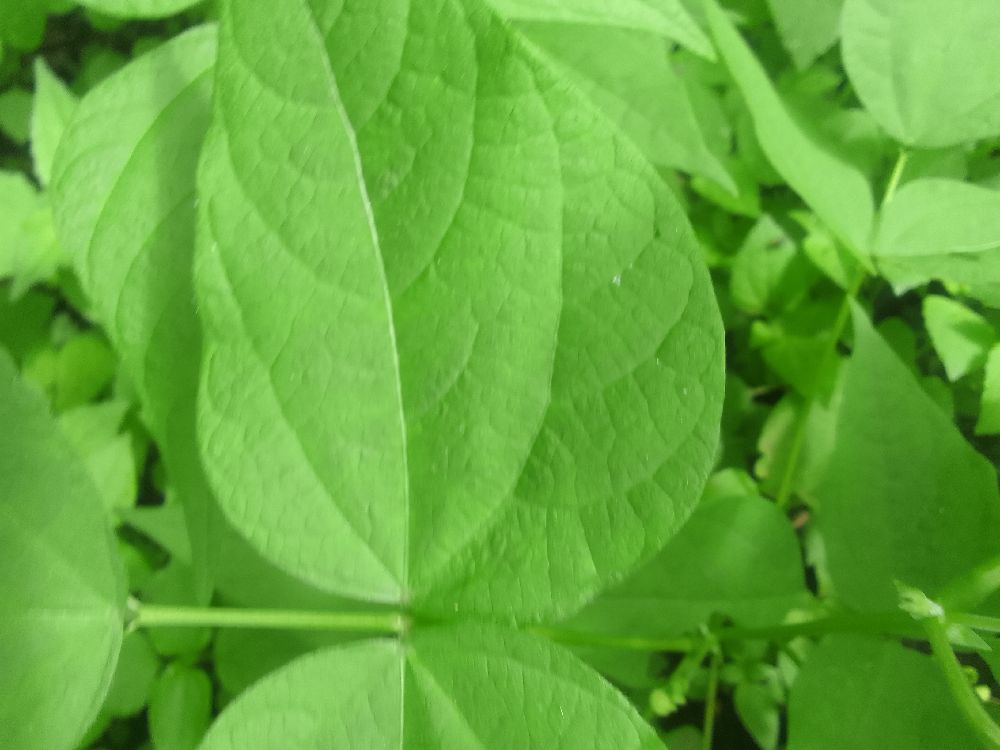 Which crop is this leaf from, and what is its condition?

common bean, healthy
